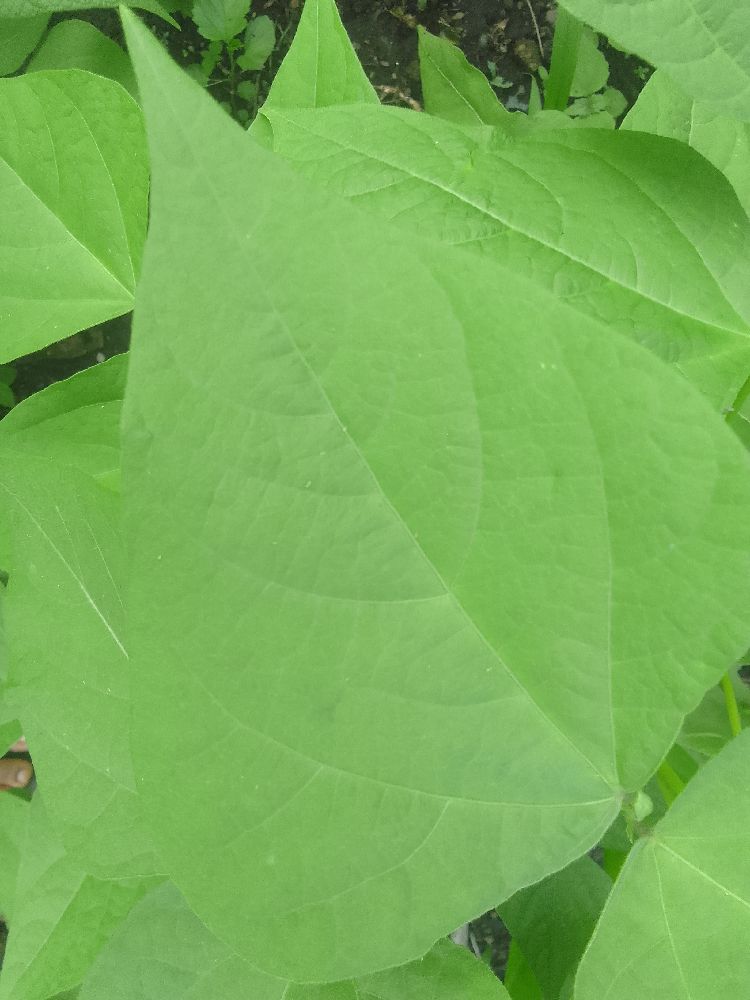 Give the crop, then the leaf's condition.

common bean, healthy
